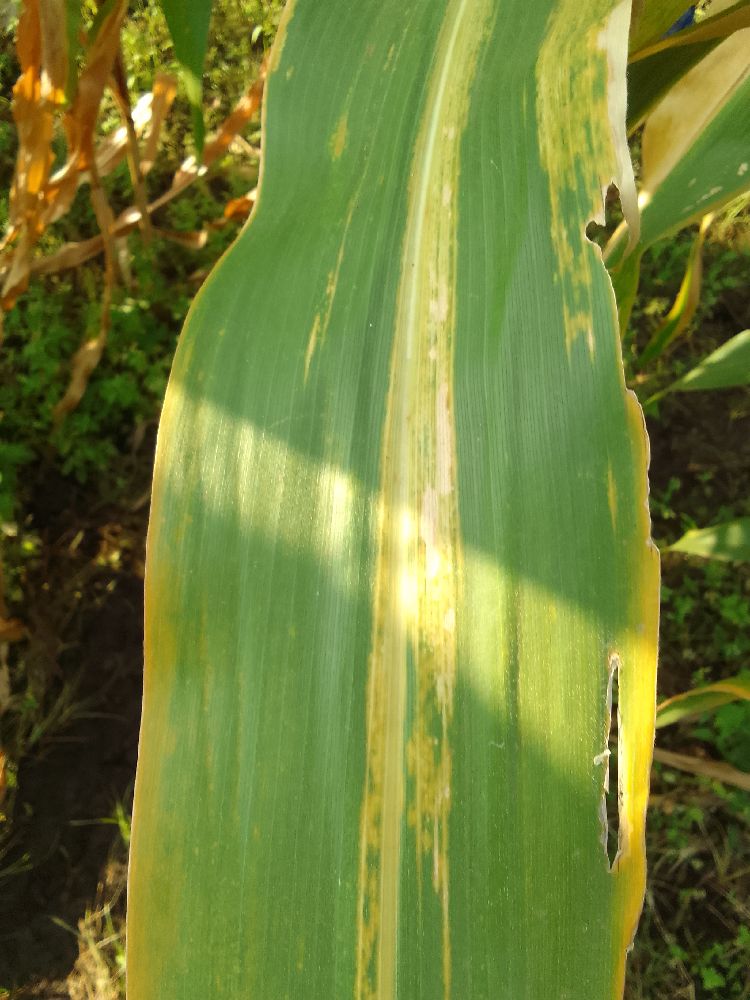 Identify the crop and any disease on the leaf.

maize, maize lethal necrosis
